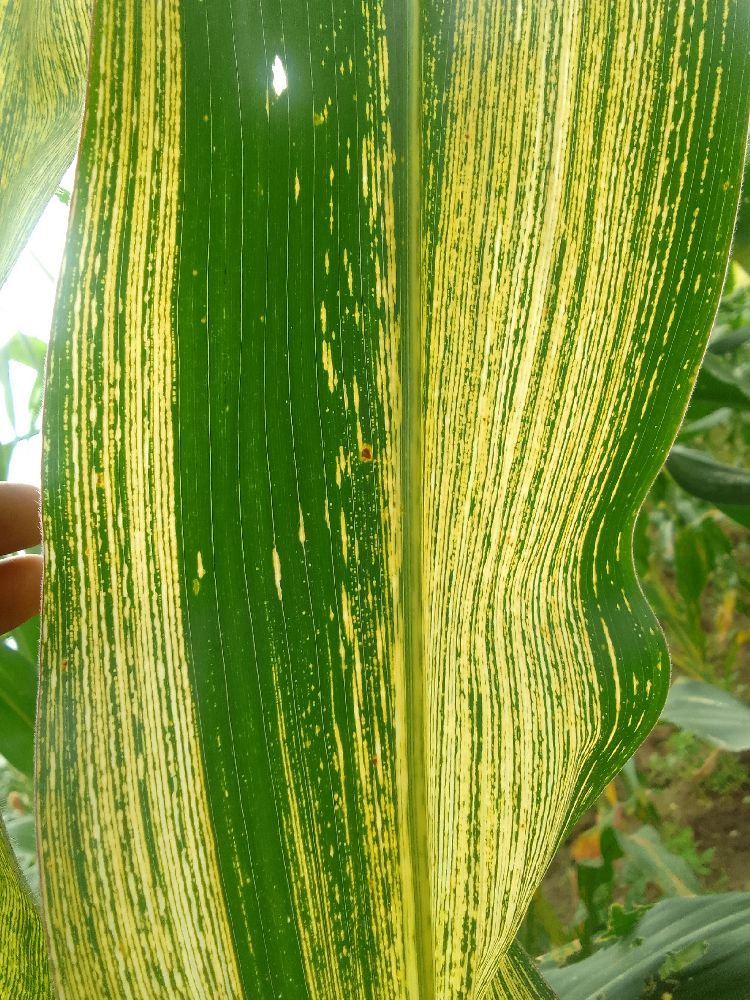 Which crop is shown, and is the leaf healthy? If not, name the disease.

maize, maize streak virus
